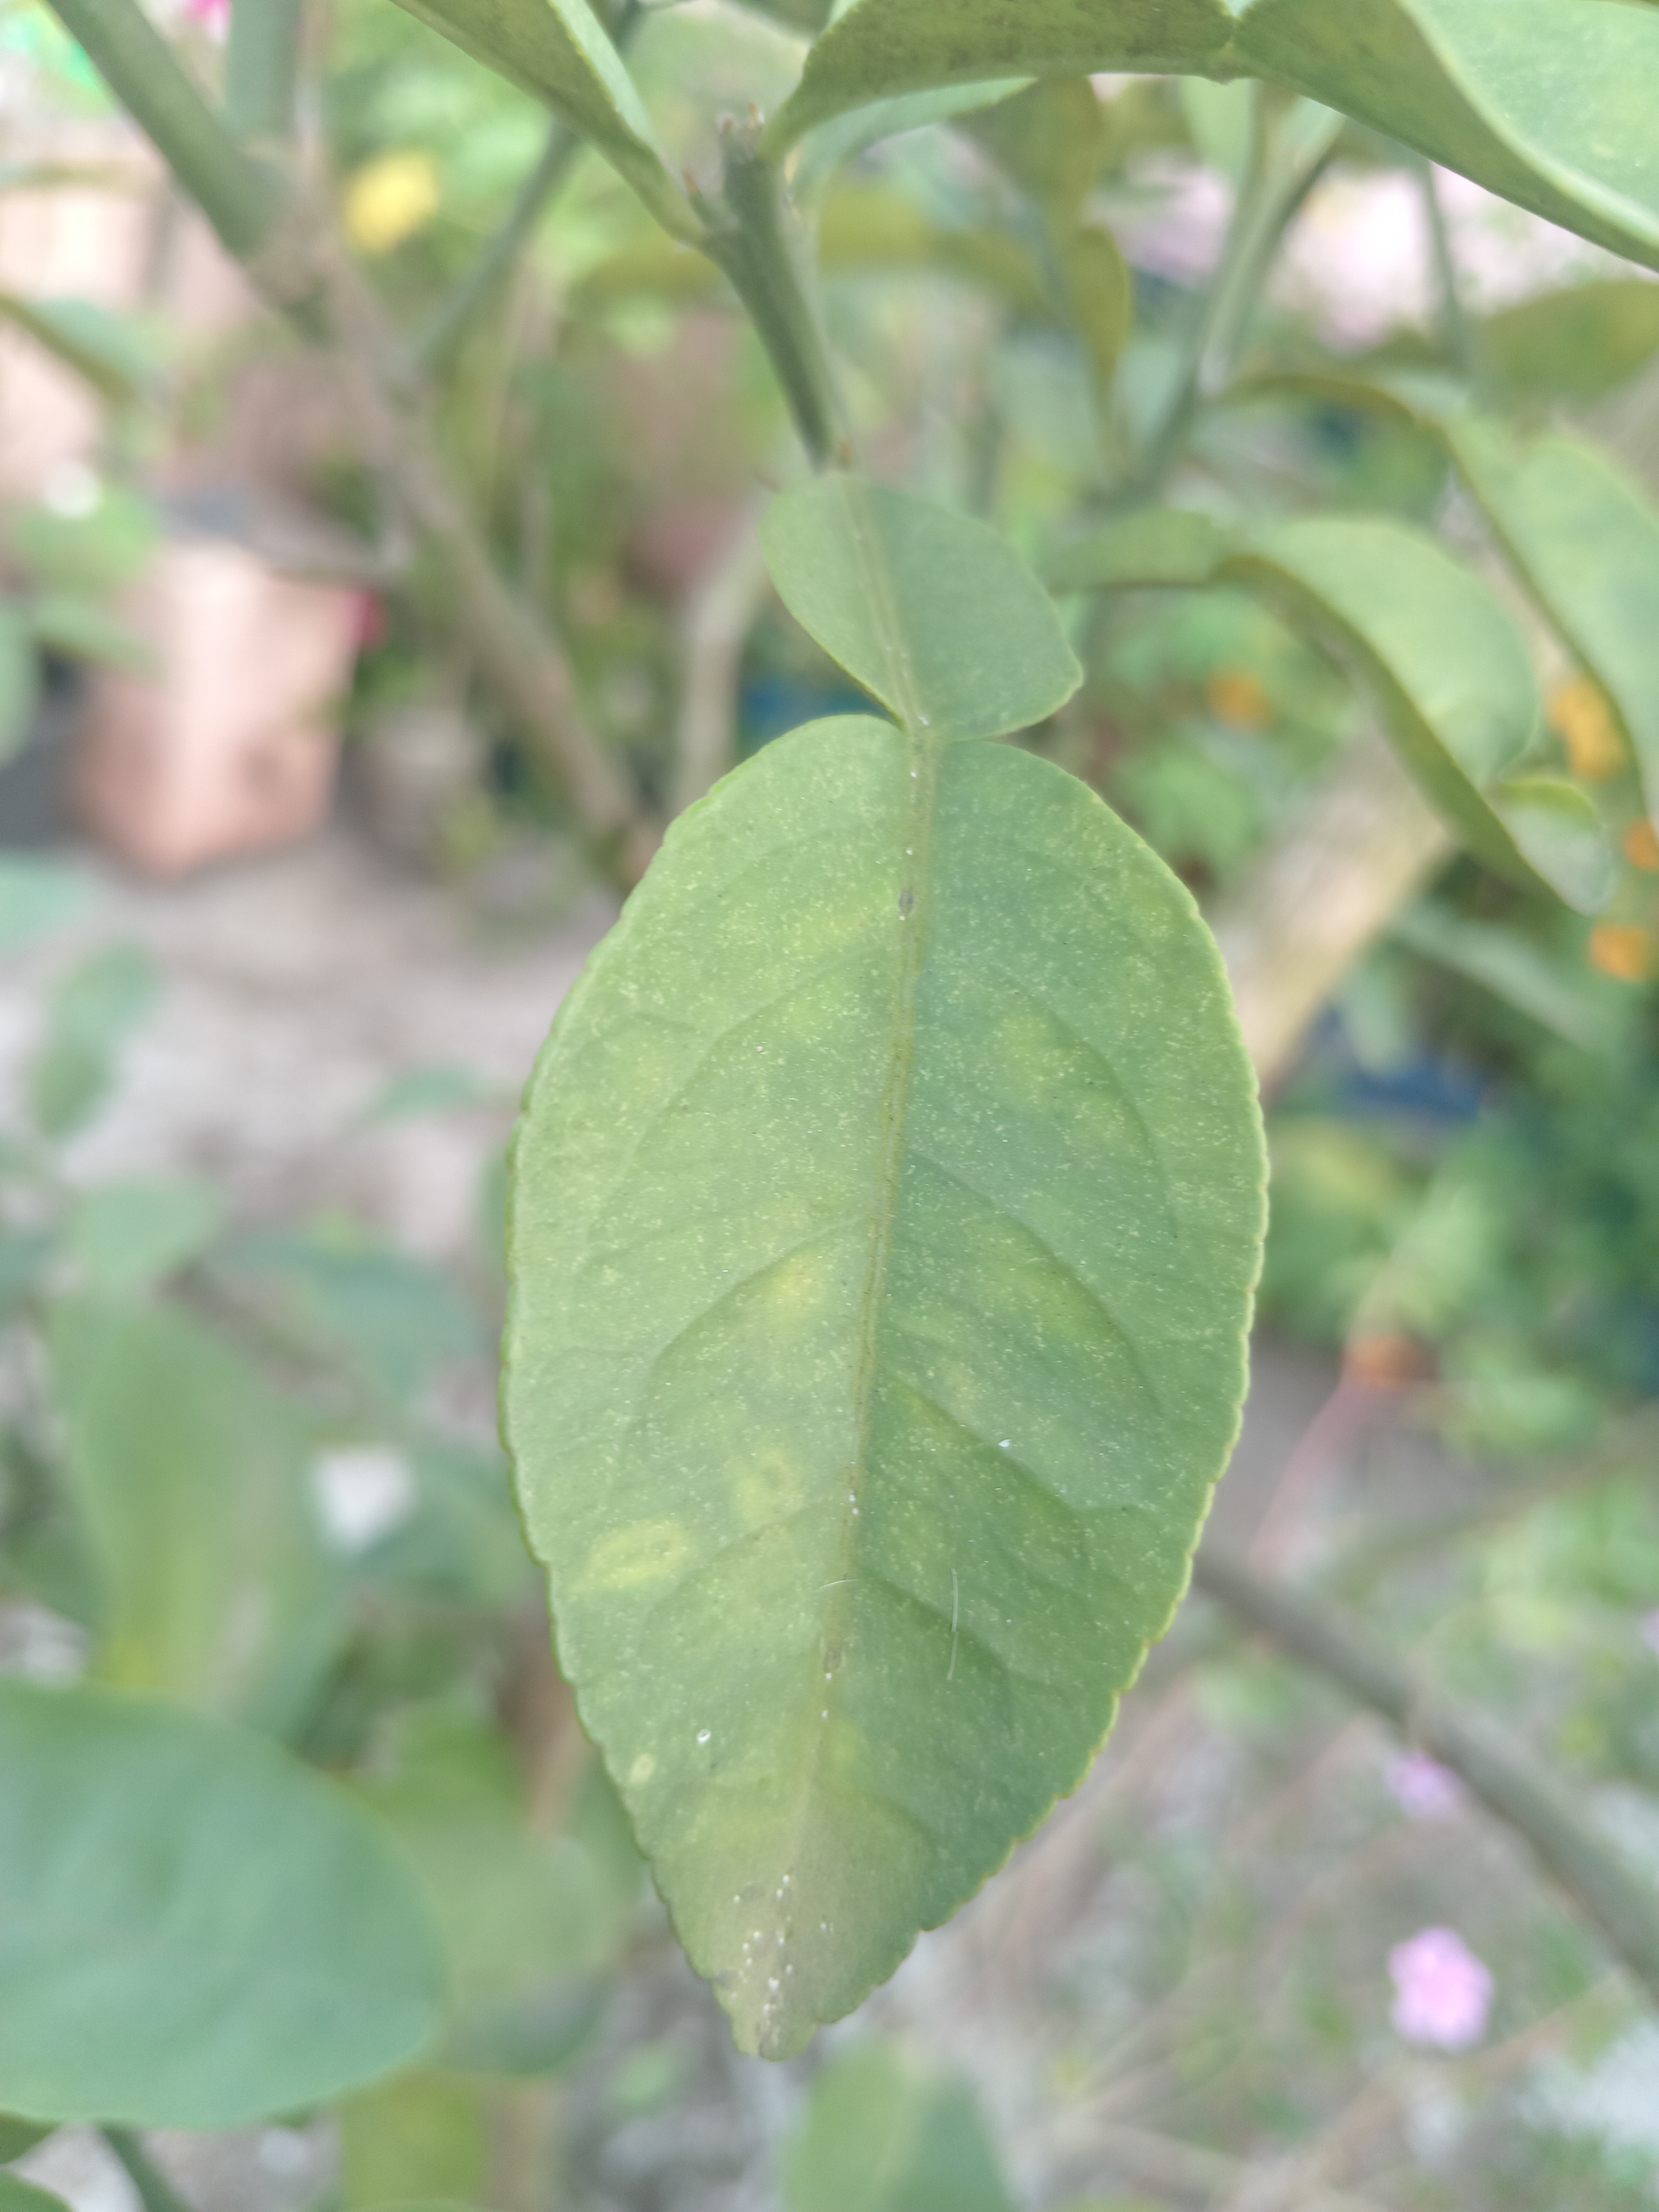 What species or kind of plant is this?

lemon
